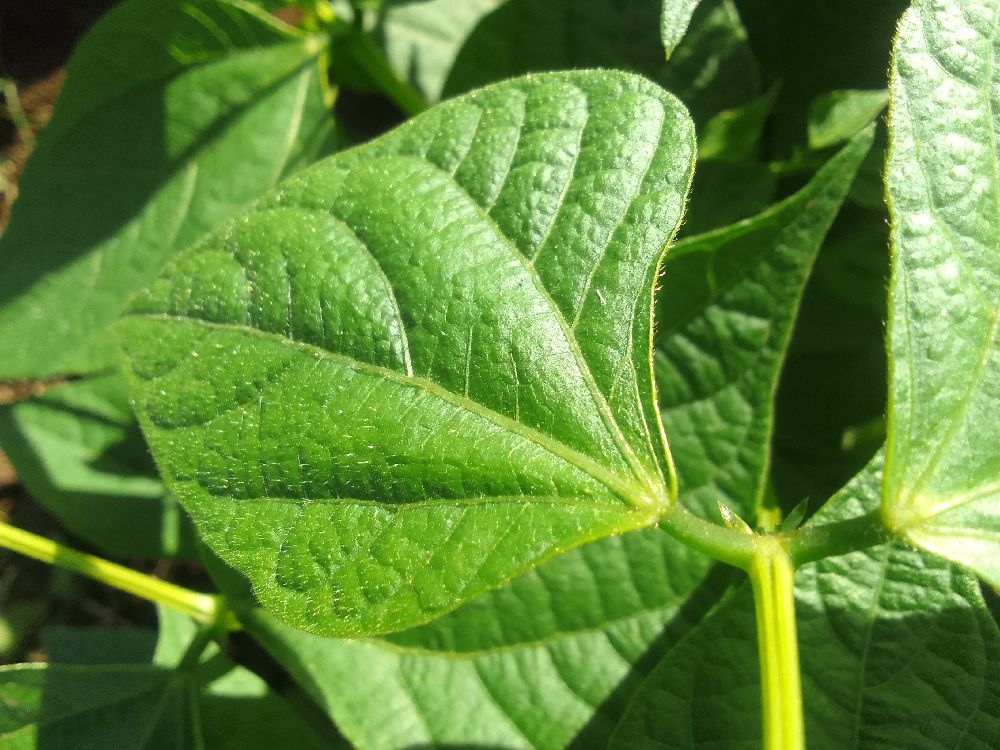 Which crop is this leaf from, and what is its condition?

common bean, healthy
